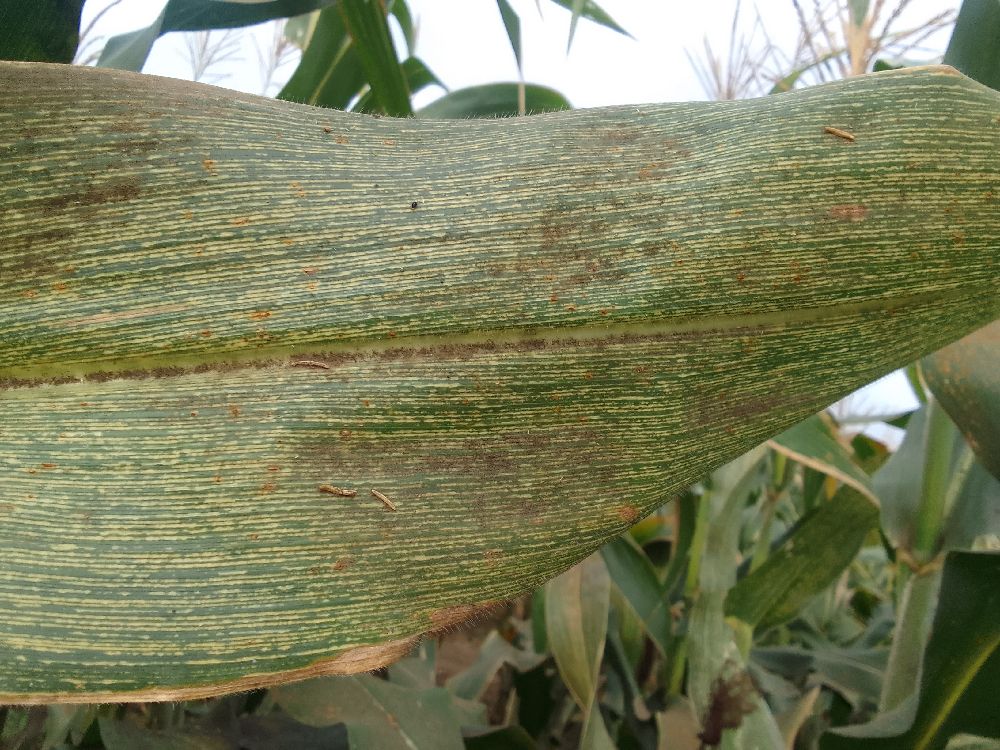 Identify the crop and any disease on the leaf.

maize, maize streak virus
